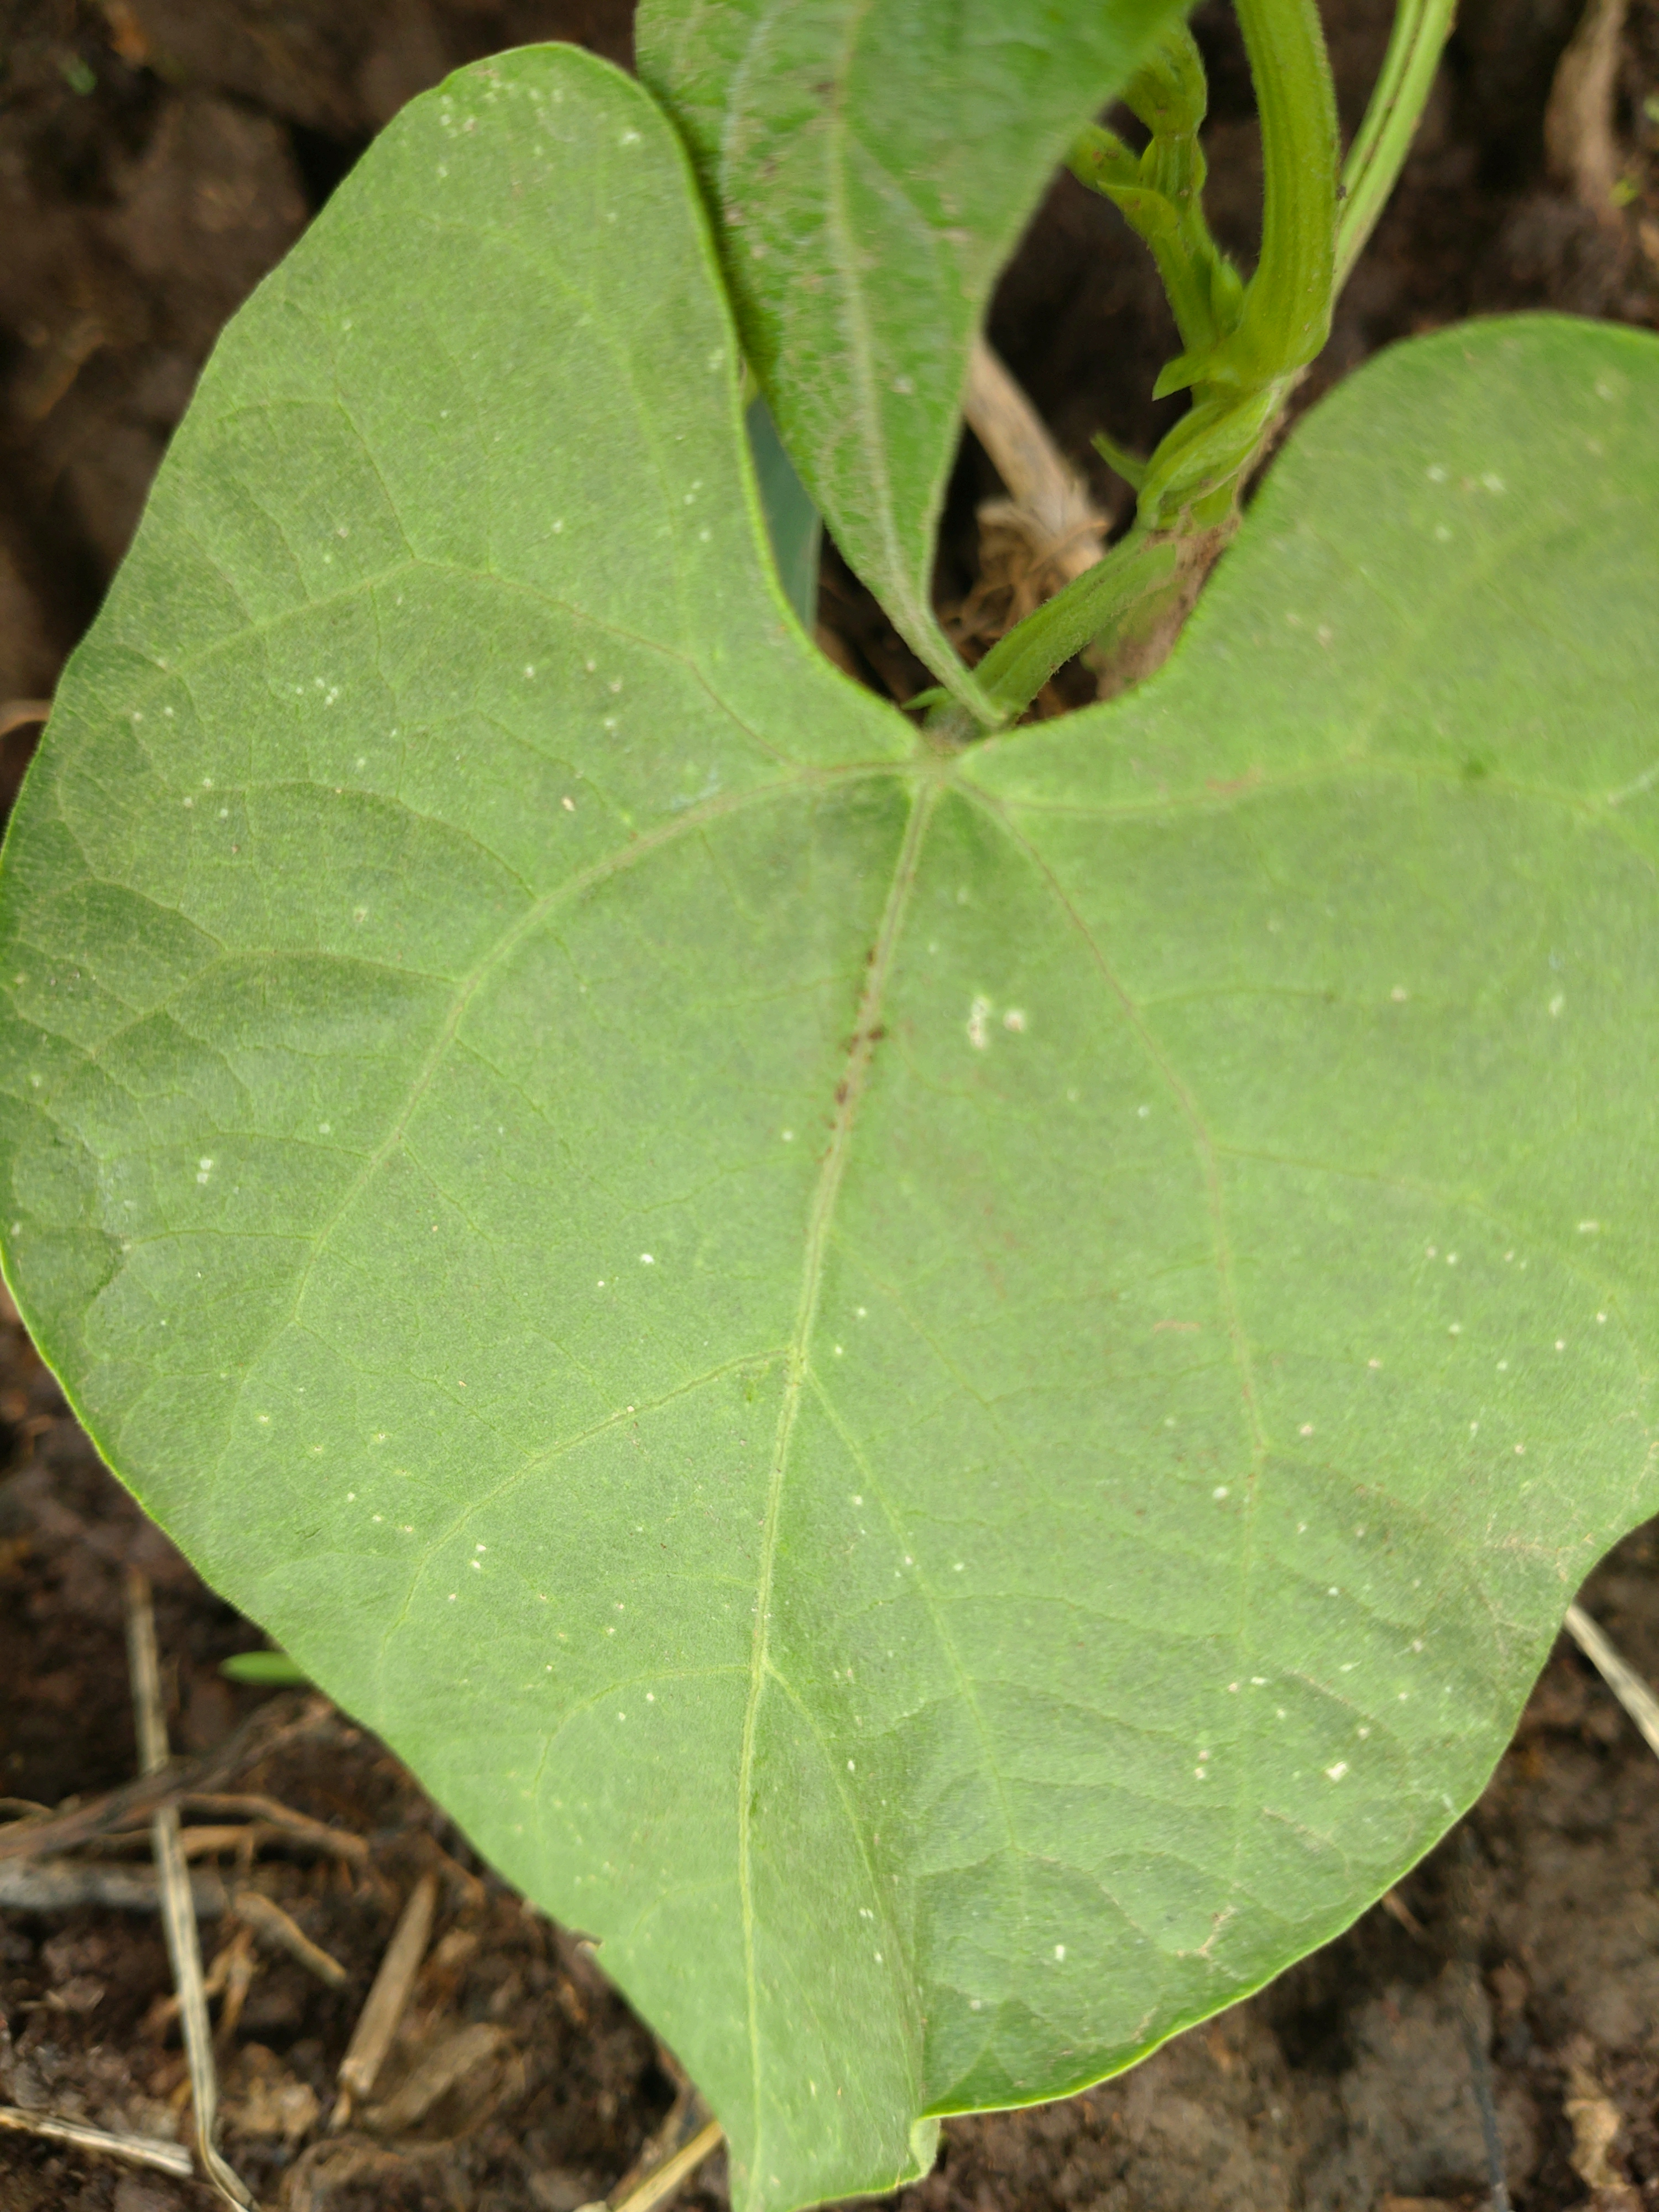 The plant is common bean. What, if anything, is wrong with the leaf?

healthy
